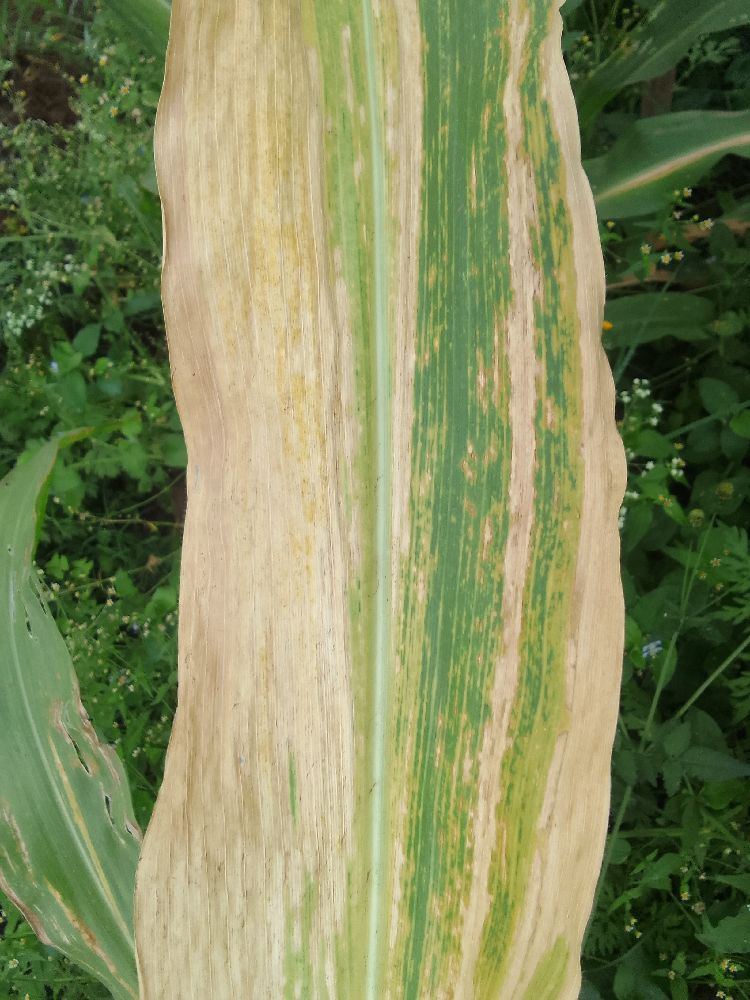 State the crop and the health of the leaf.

maize, maize lethal necrosis
